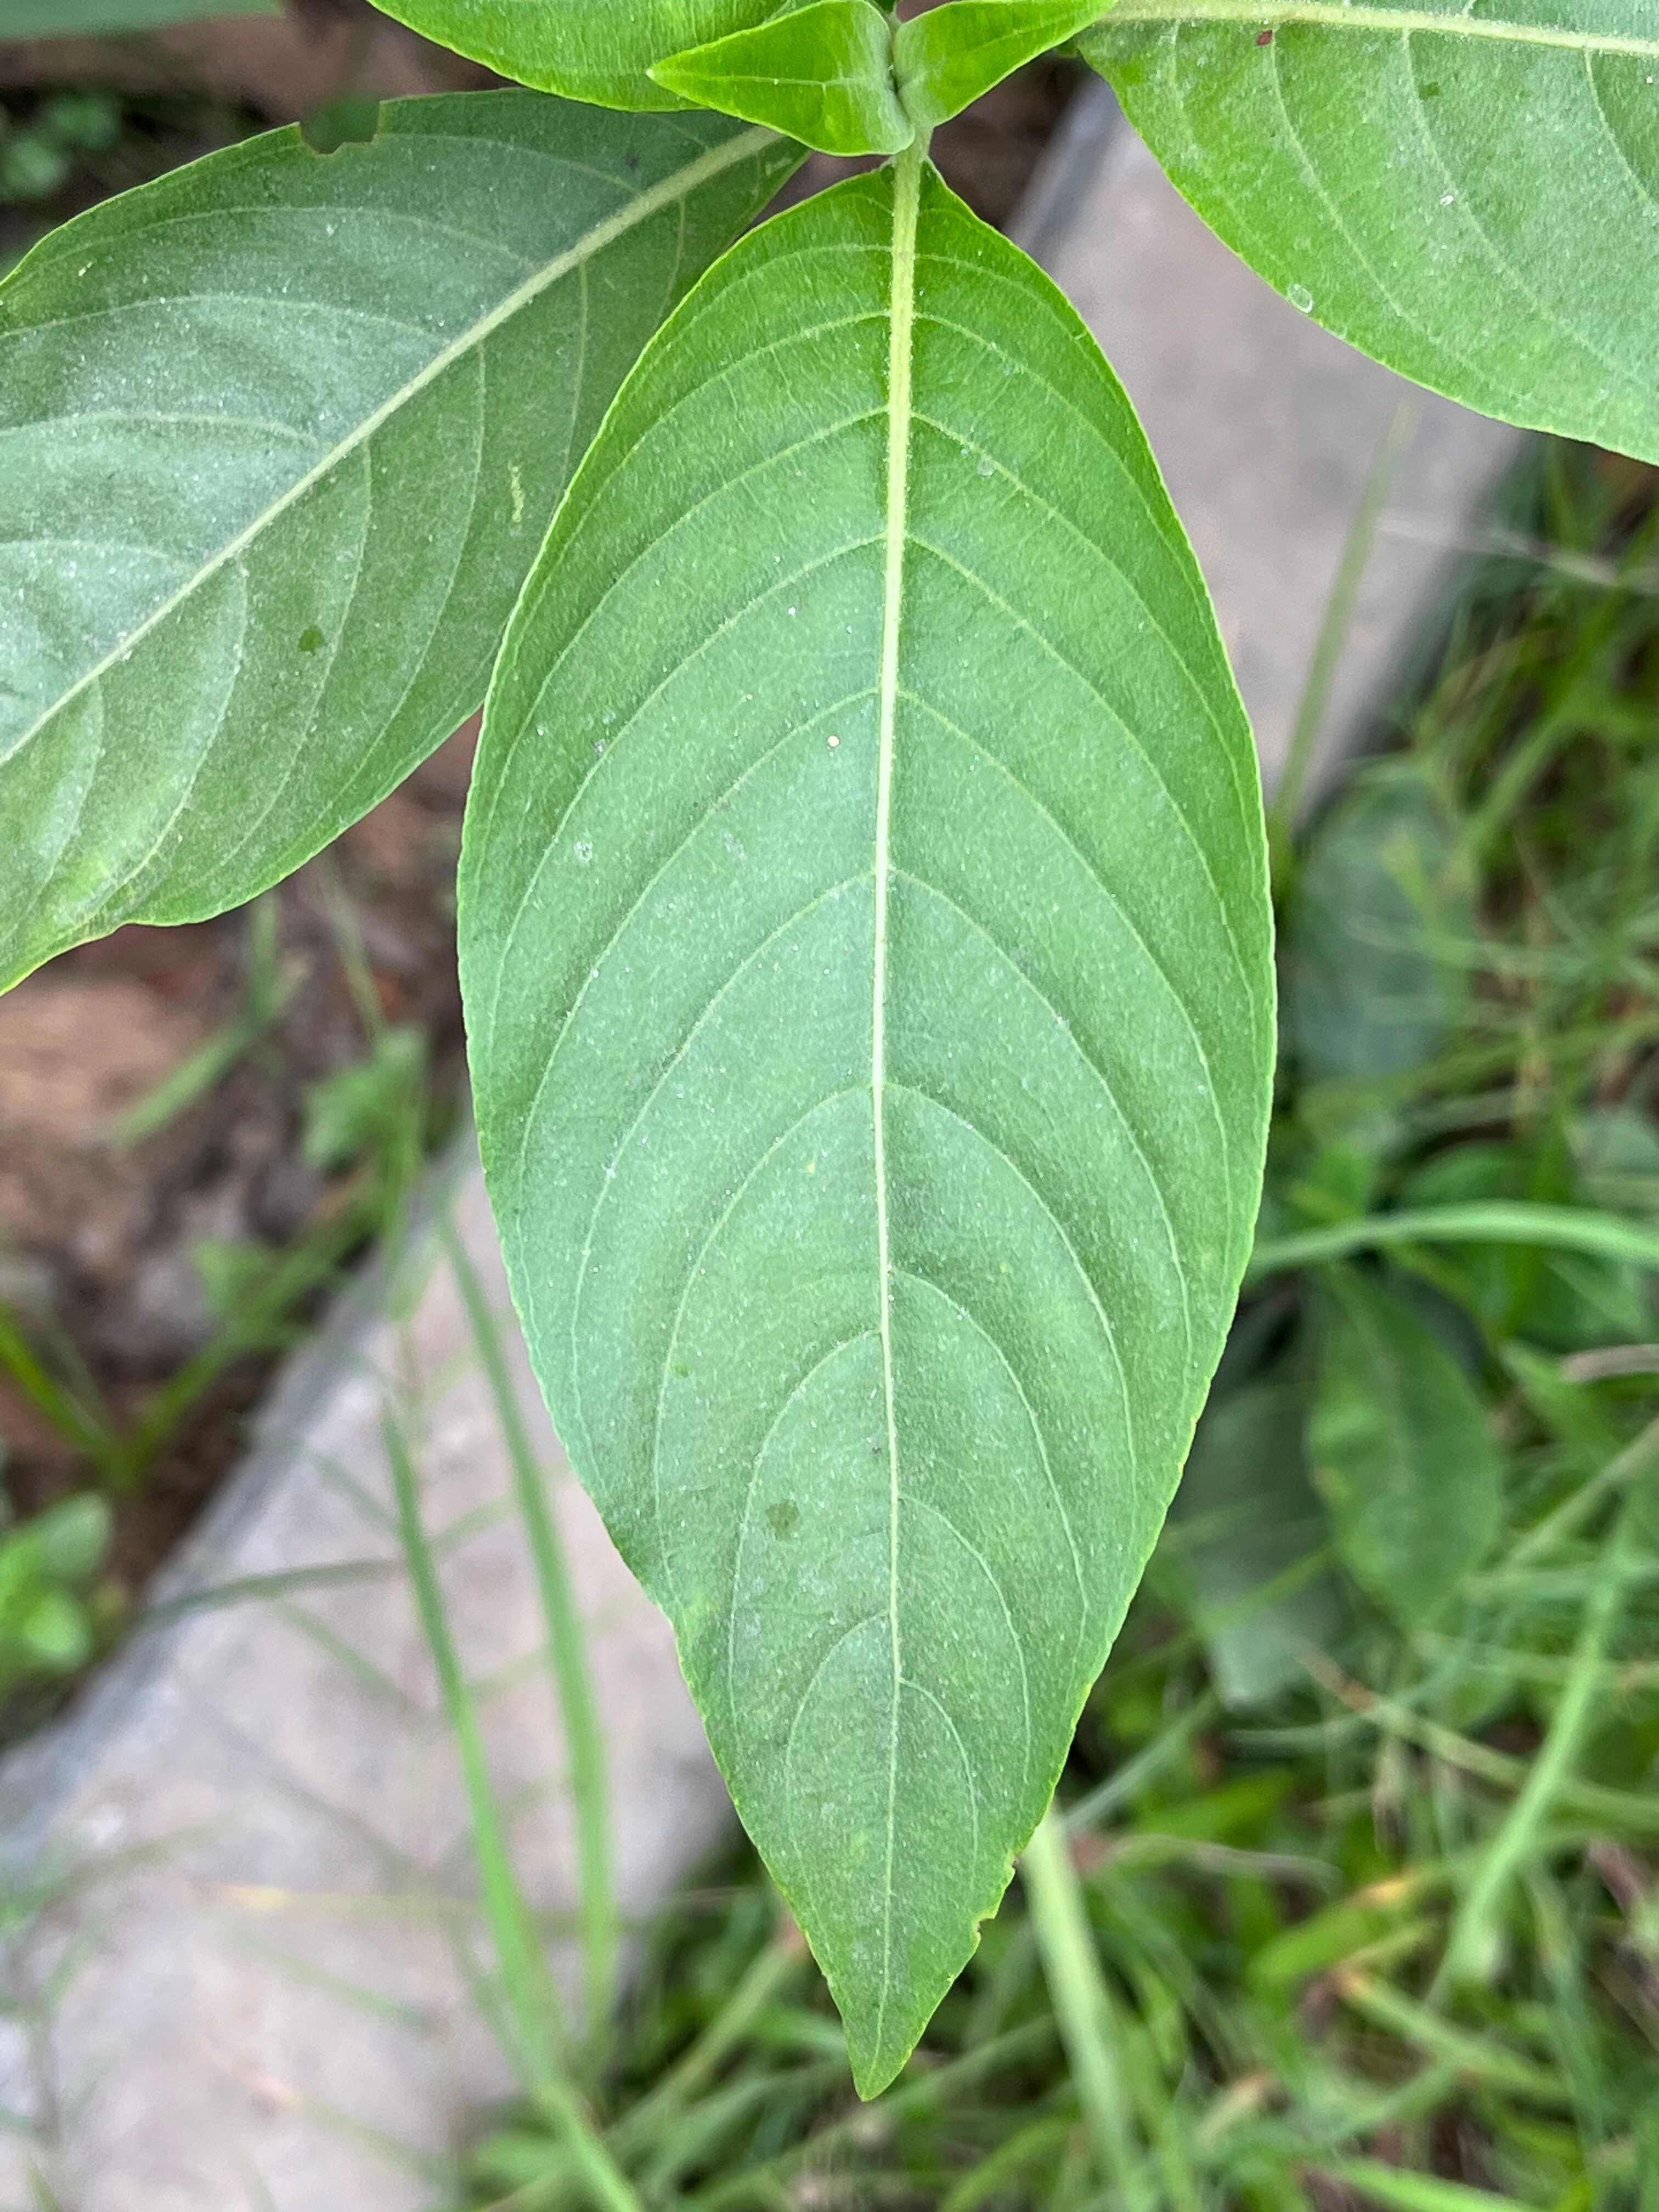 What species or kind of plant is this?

vasaka
